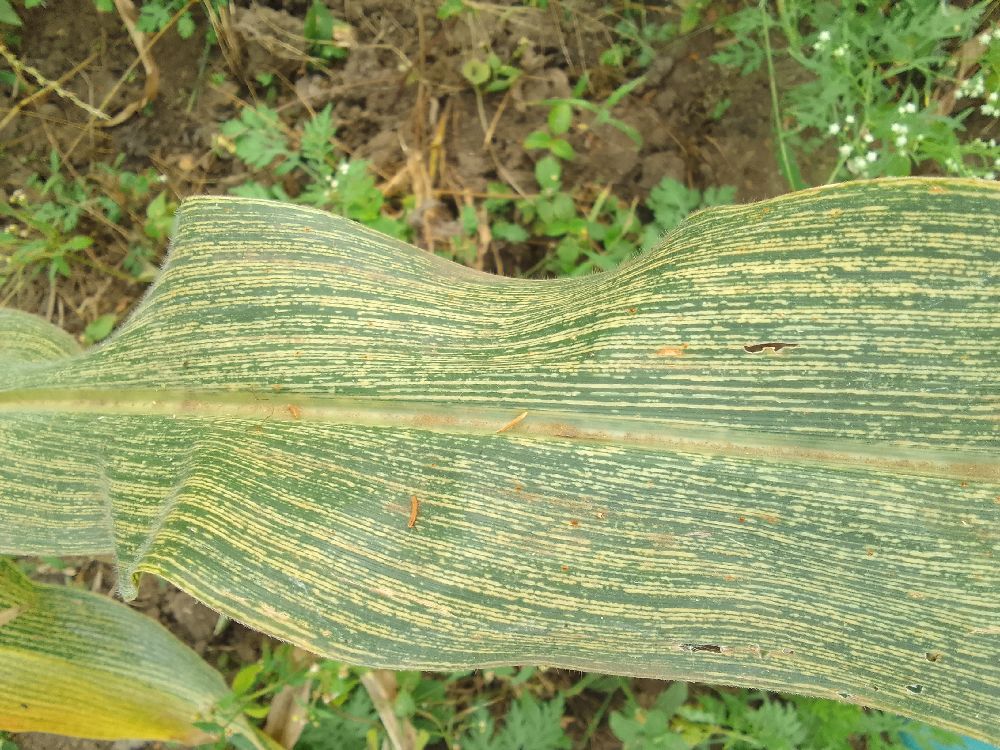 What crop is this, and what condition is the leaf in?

maize, maize streak virus
